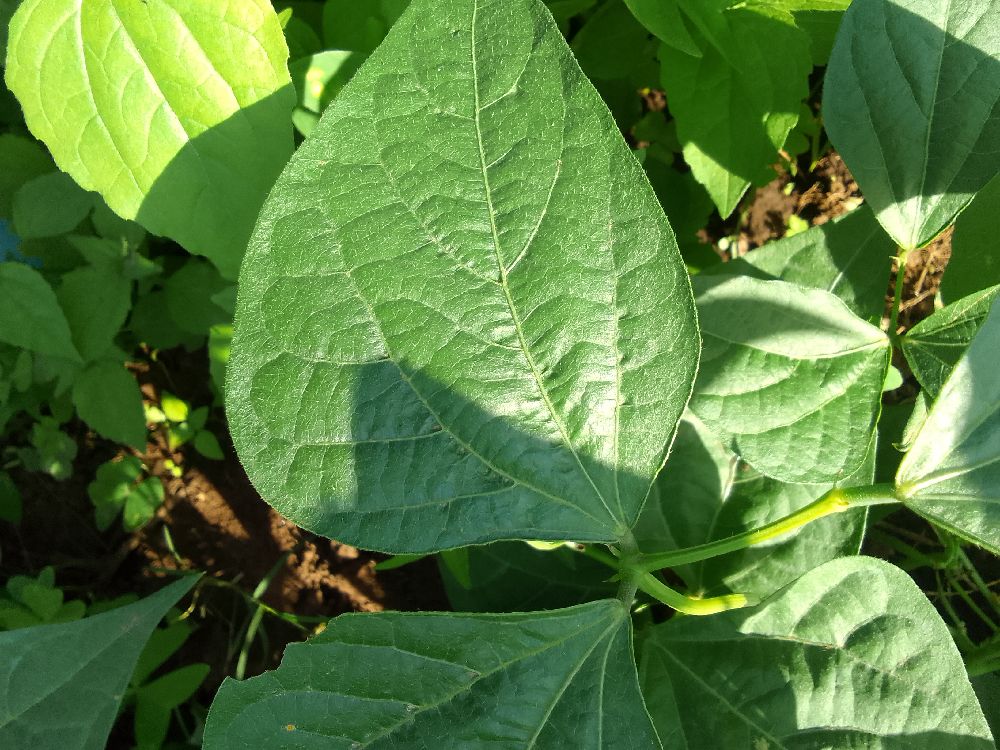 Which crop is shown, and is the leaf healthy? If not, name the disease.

common bean, healthy
